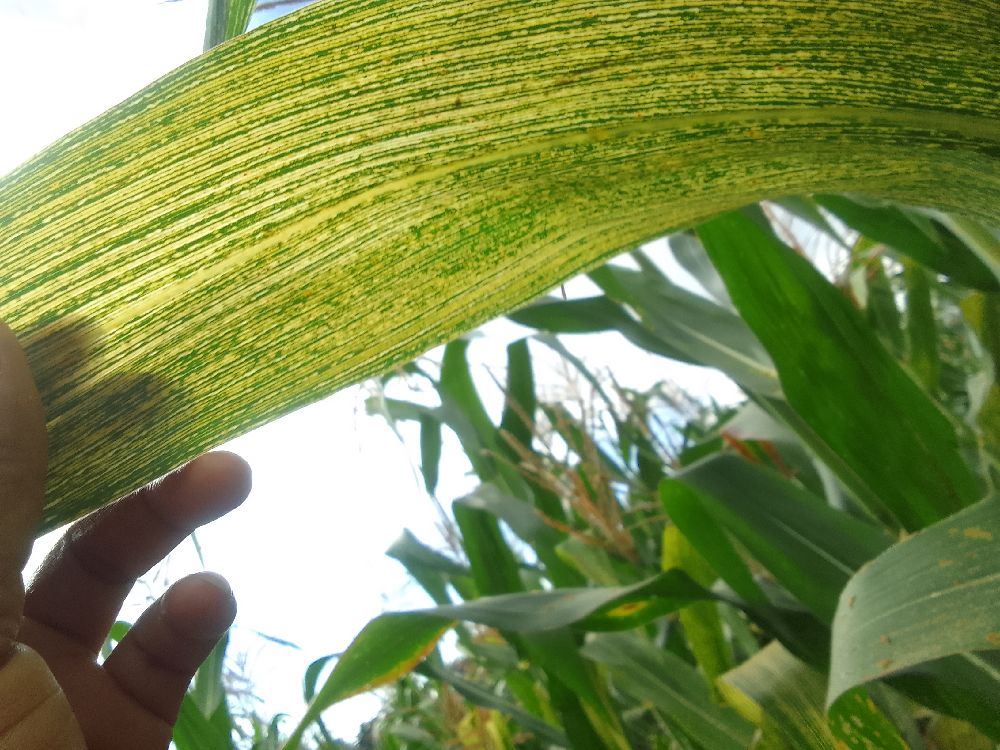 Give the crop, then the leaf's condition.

maize, maize streak virus
